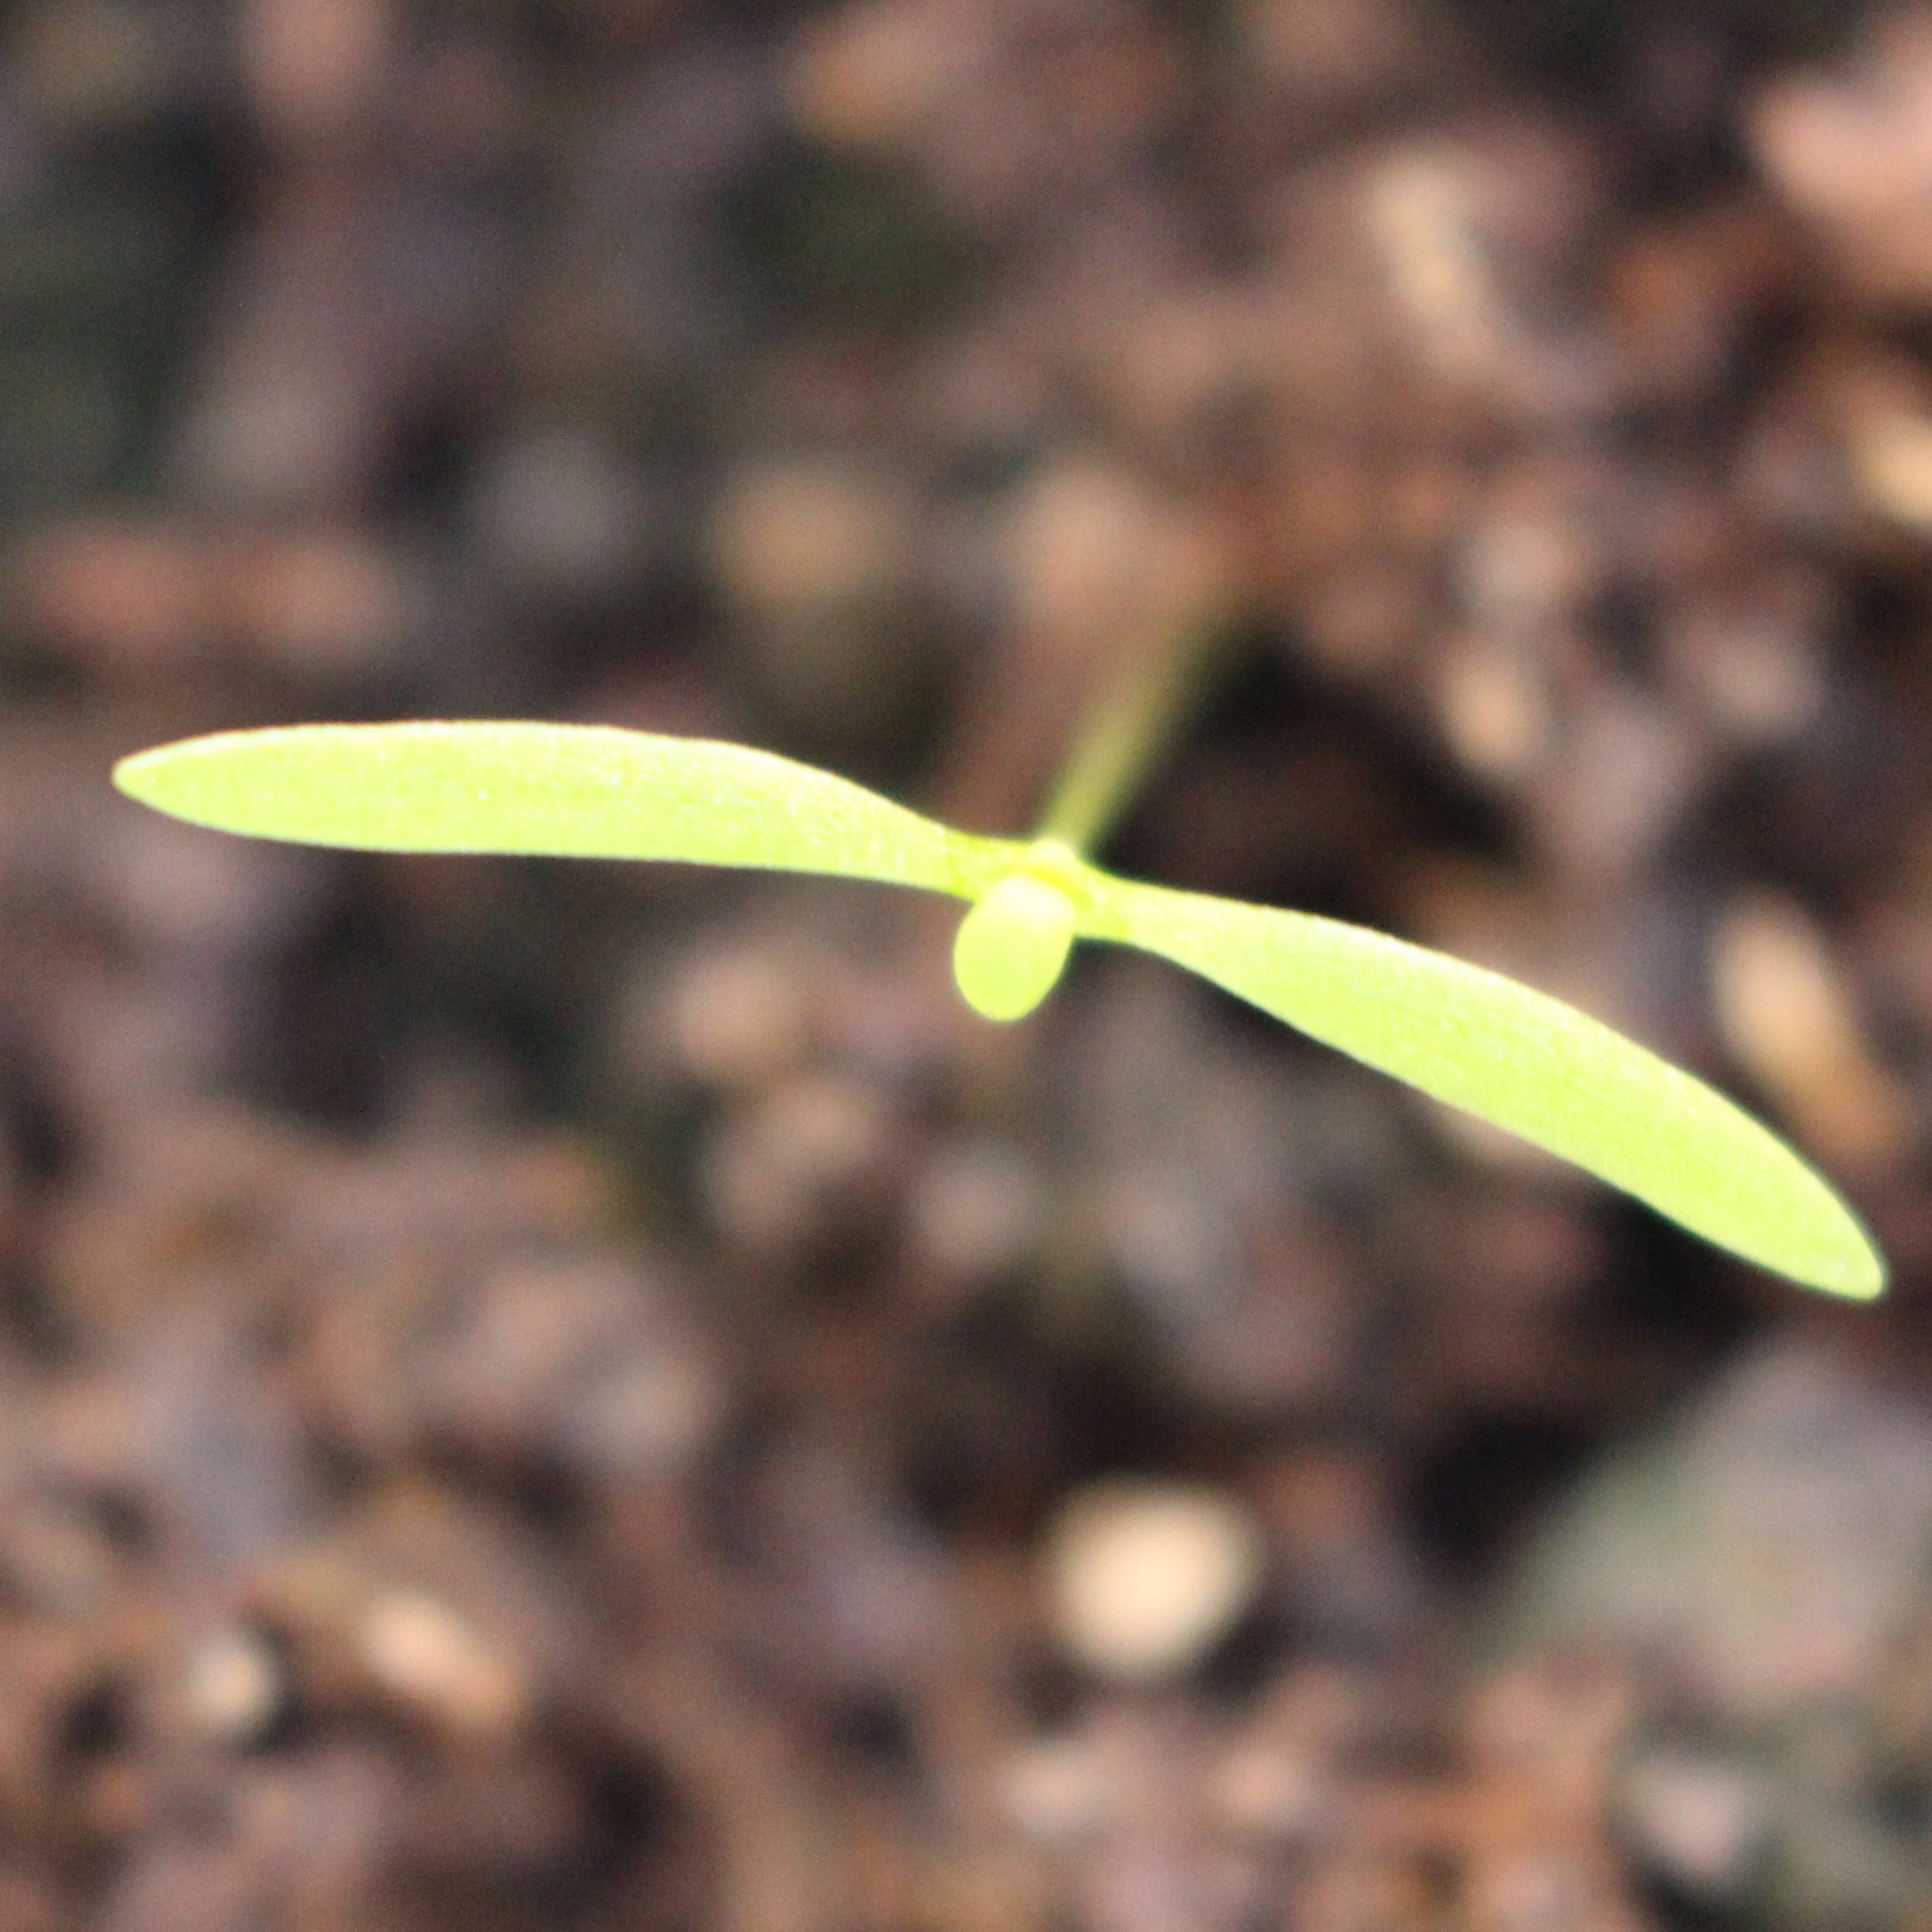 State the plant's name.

Papaver rhoeas
